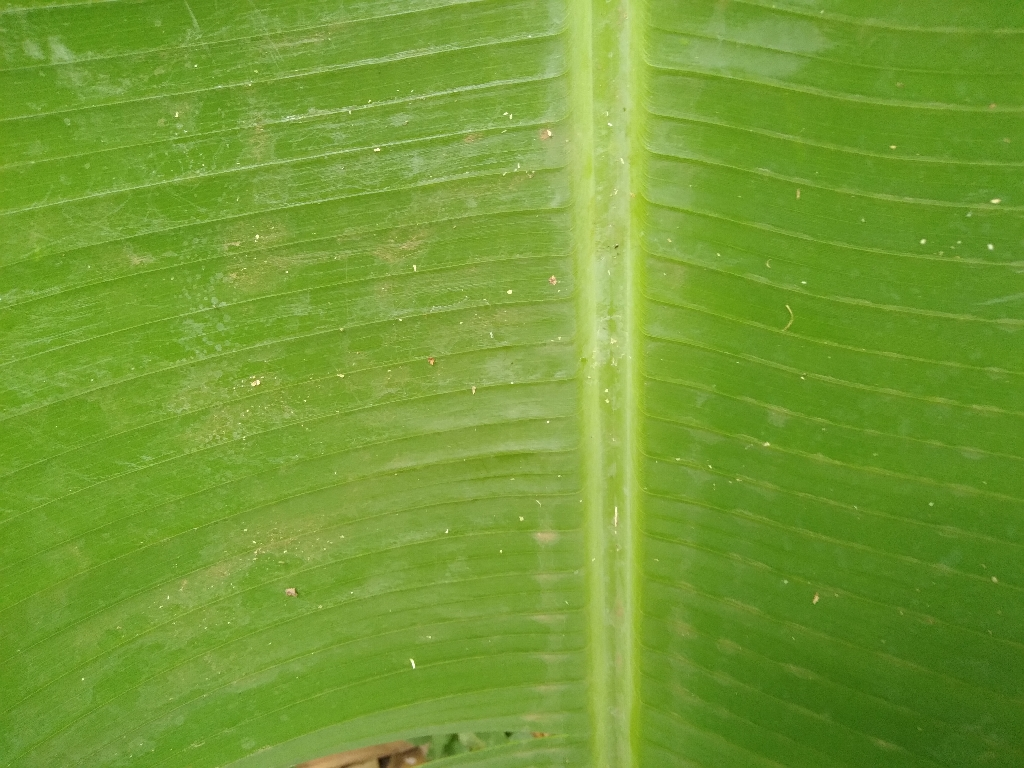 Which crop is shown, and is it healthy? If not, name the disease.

banana, healthy
